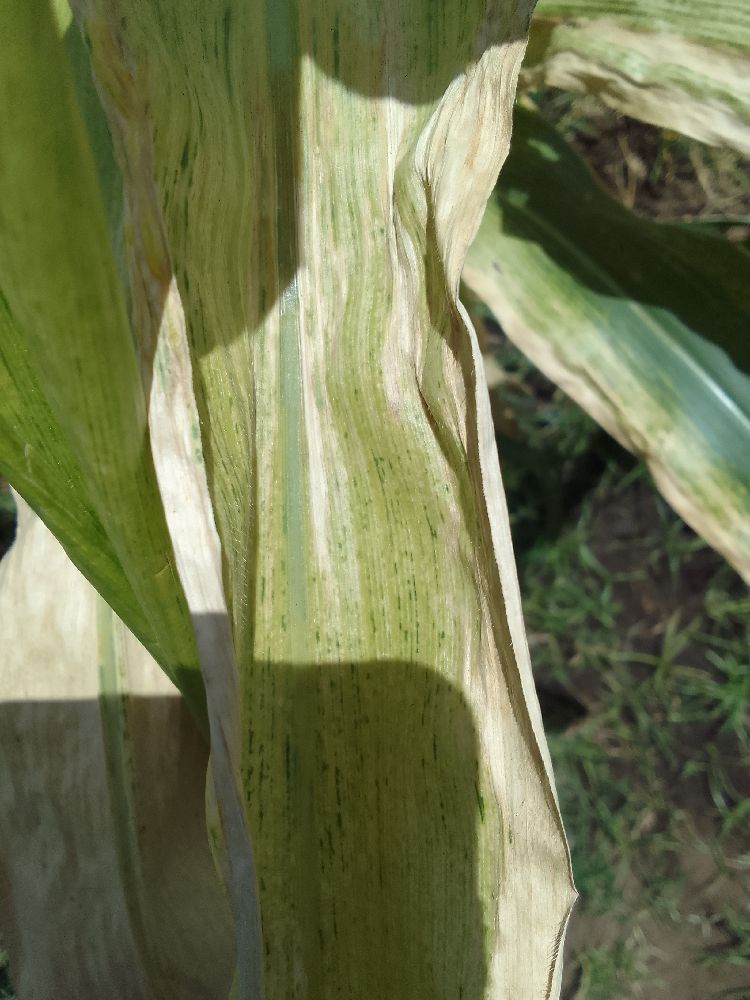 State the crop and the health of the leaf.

maize, maize lethal necrosis
